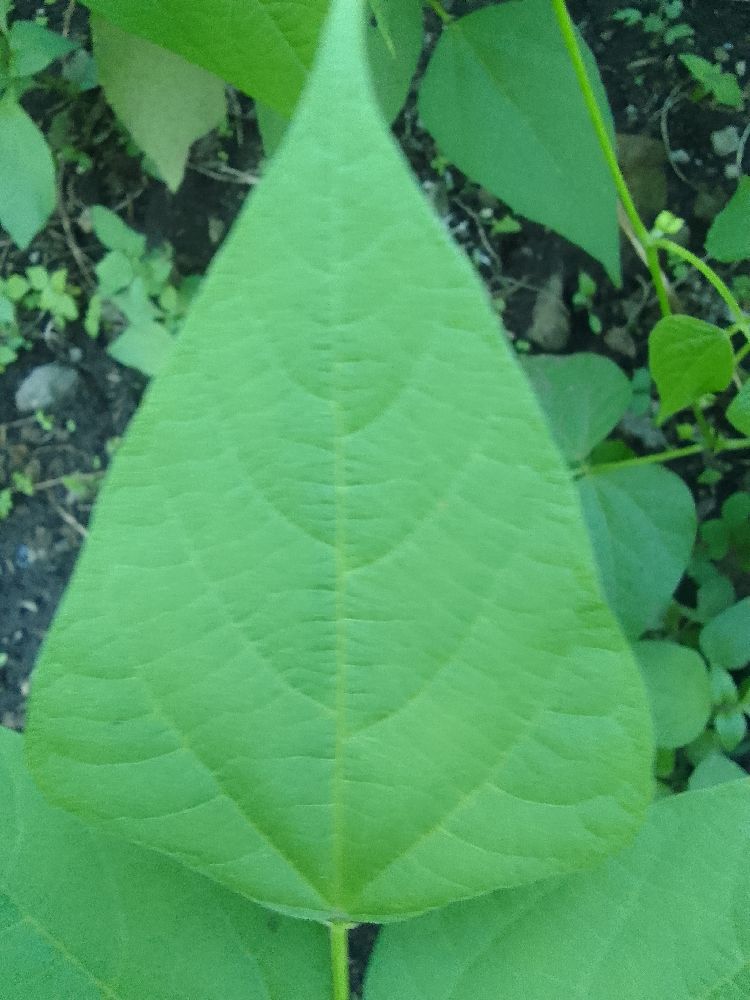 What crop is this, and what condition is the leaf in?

common bean, healthy
